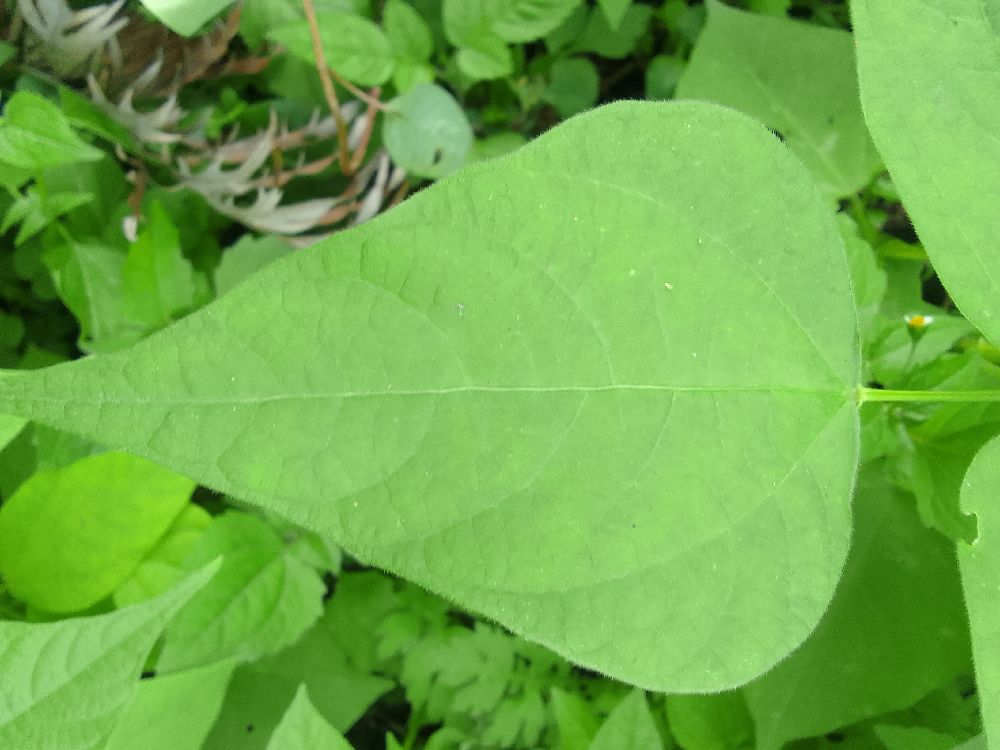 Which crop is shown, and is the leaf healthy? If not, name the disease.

common bean, healthy
